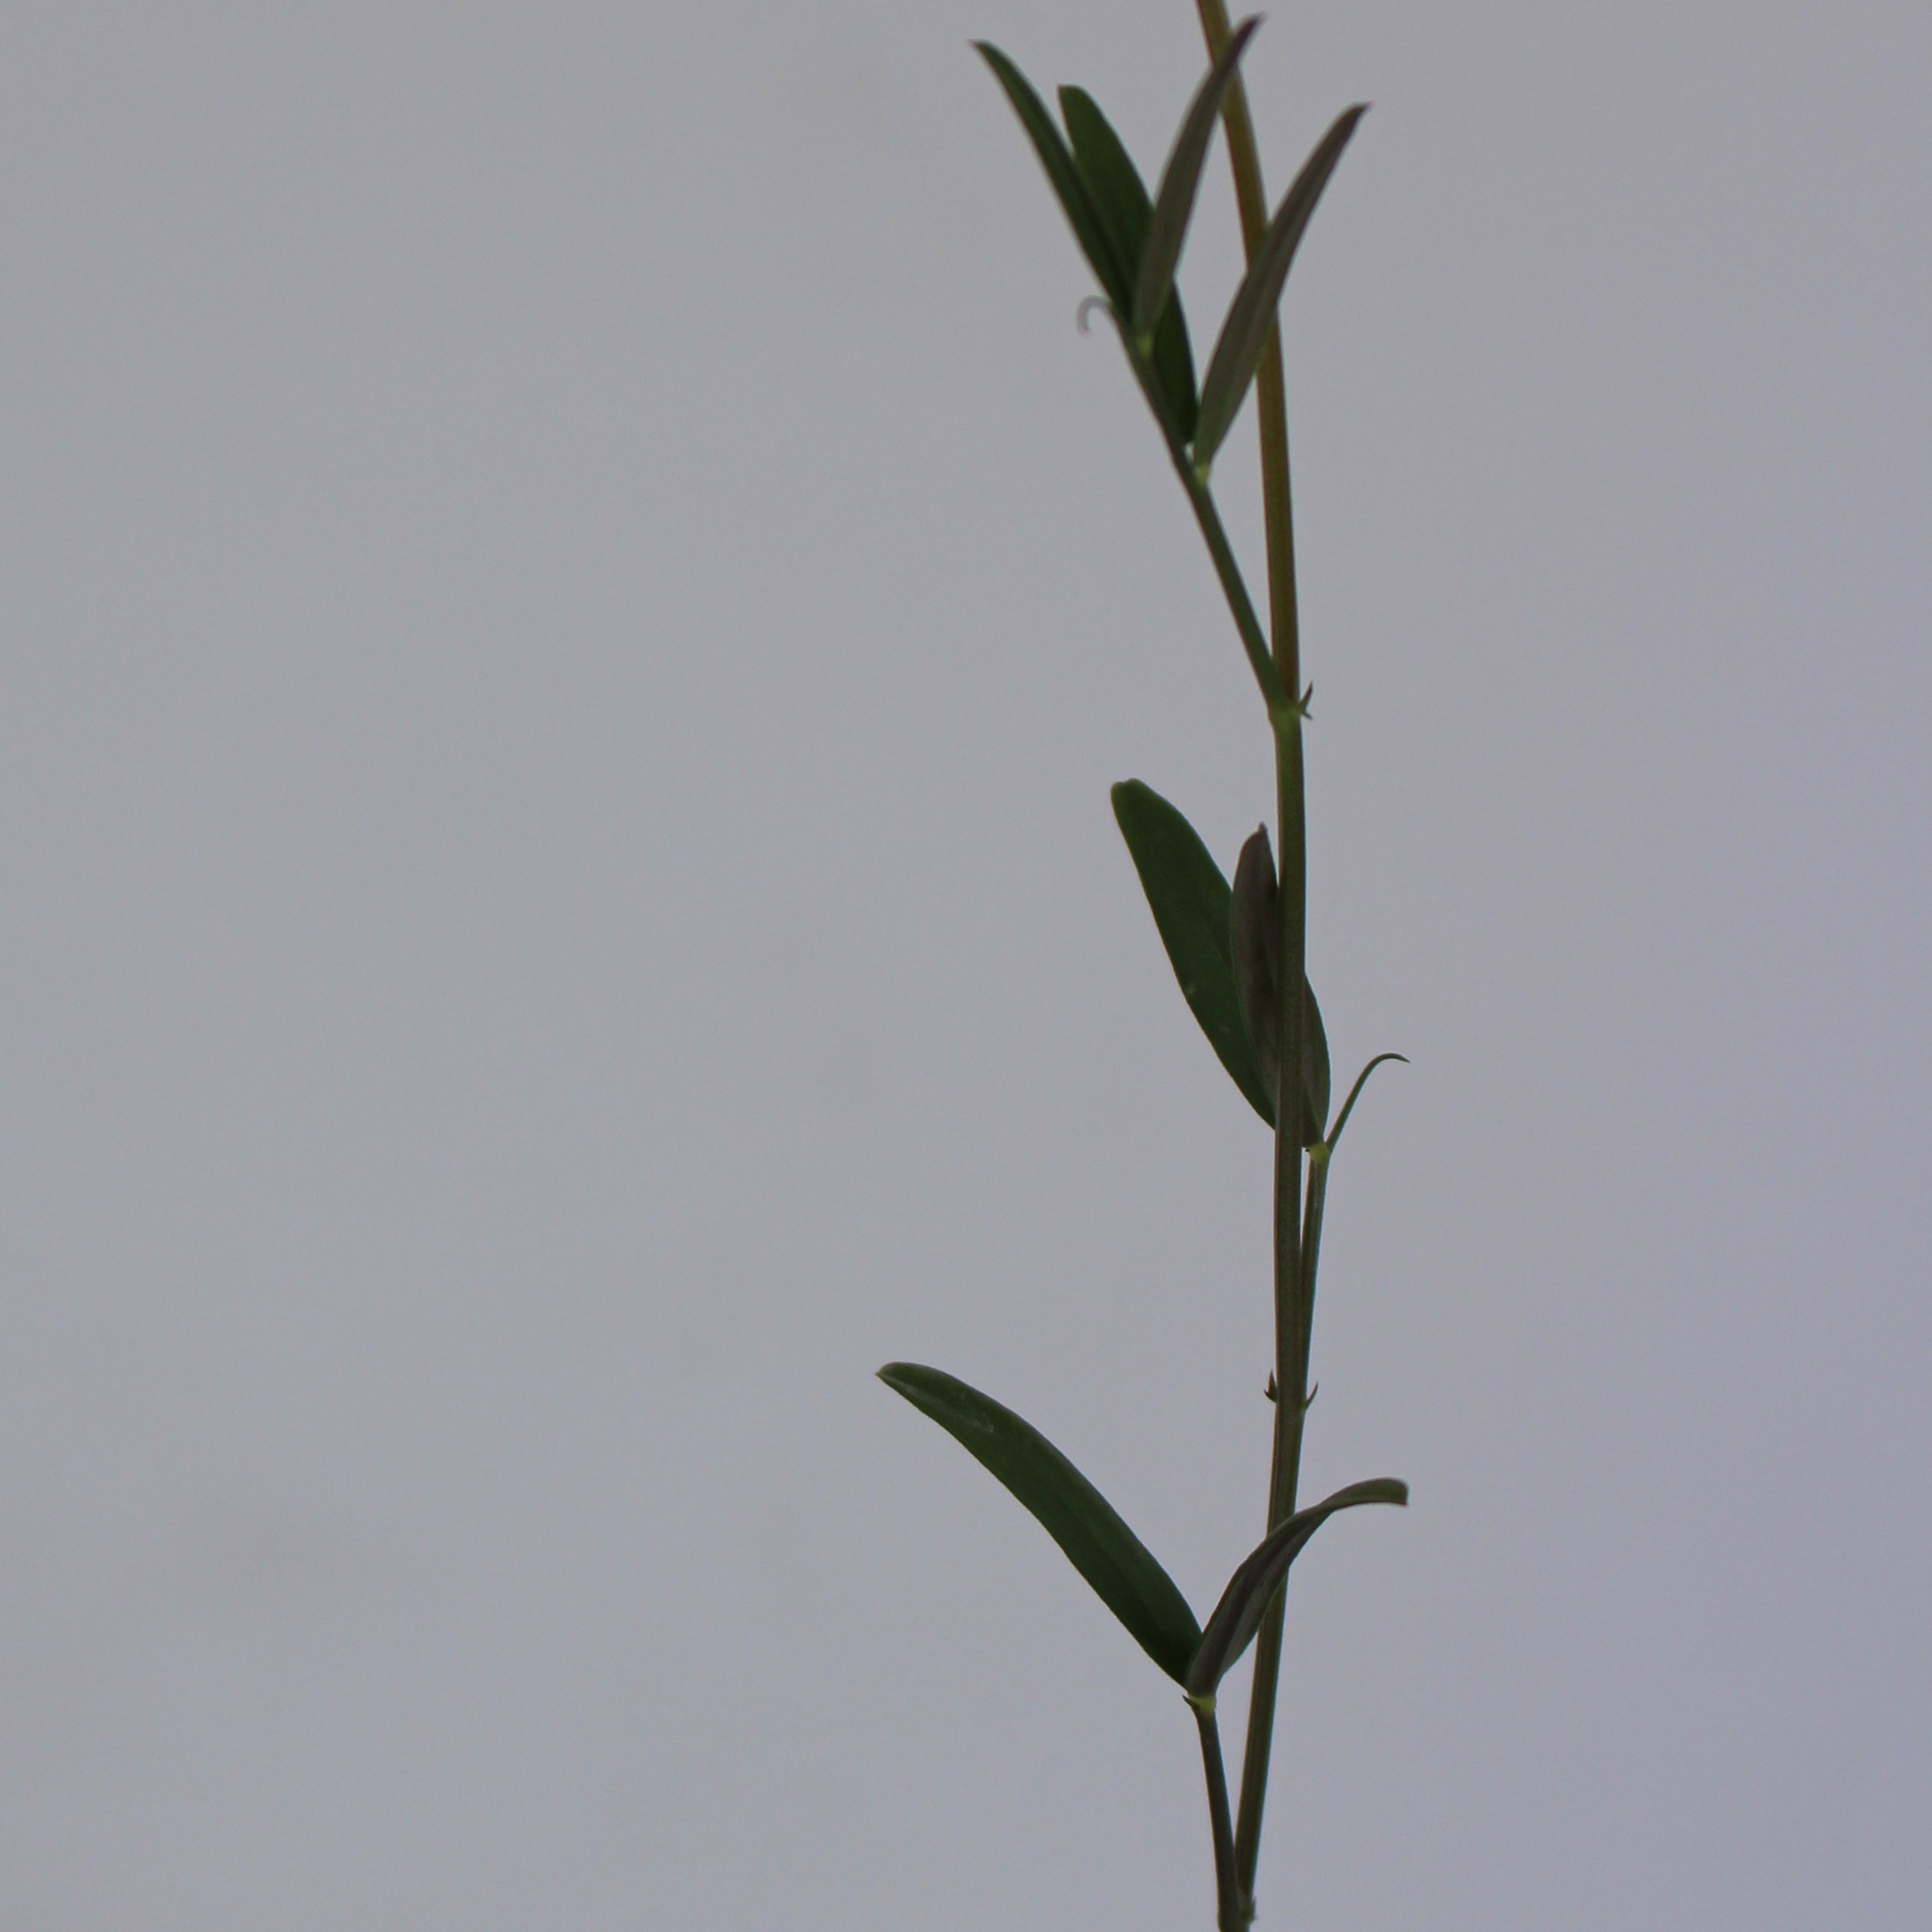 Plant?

Vicia sativa
